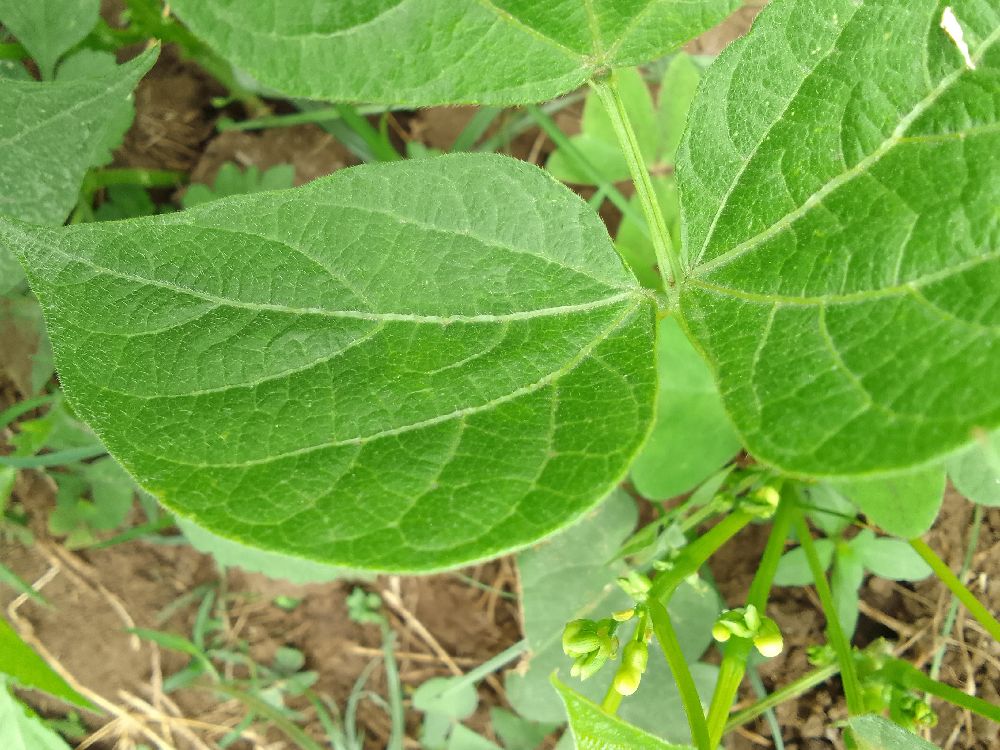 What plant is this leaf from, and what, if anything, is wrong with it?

common bean, healthy
